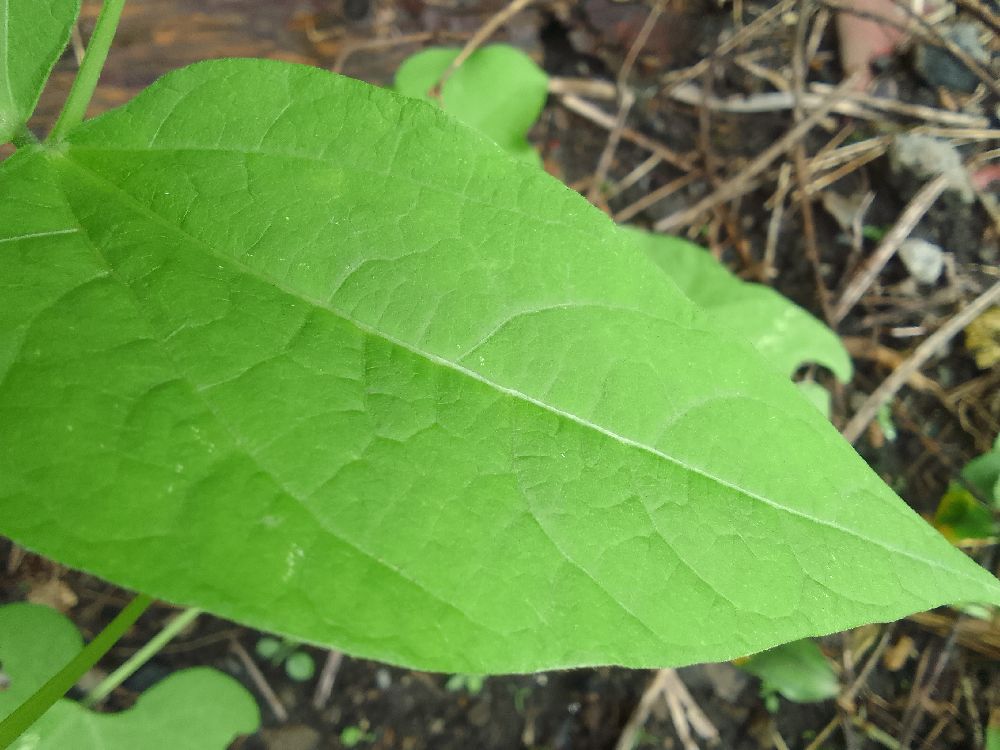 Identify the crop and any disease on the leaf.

common bean, healthy
